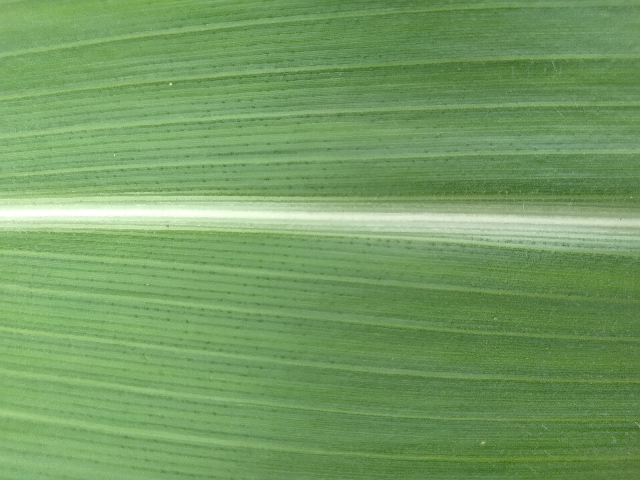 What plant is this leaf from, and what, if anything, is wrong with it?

maize, healthy
